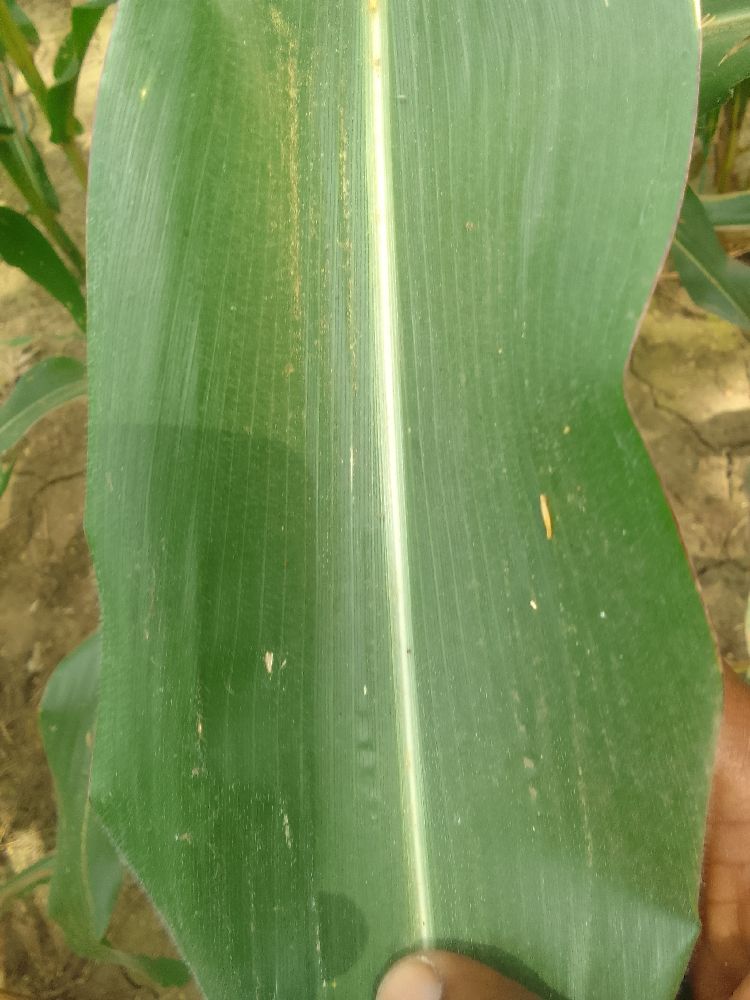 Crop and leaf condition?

maize, healthy
